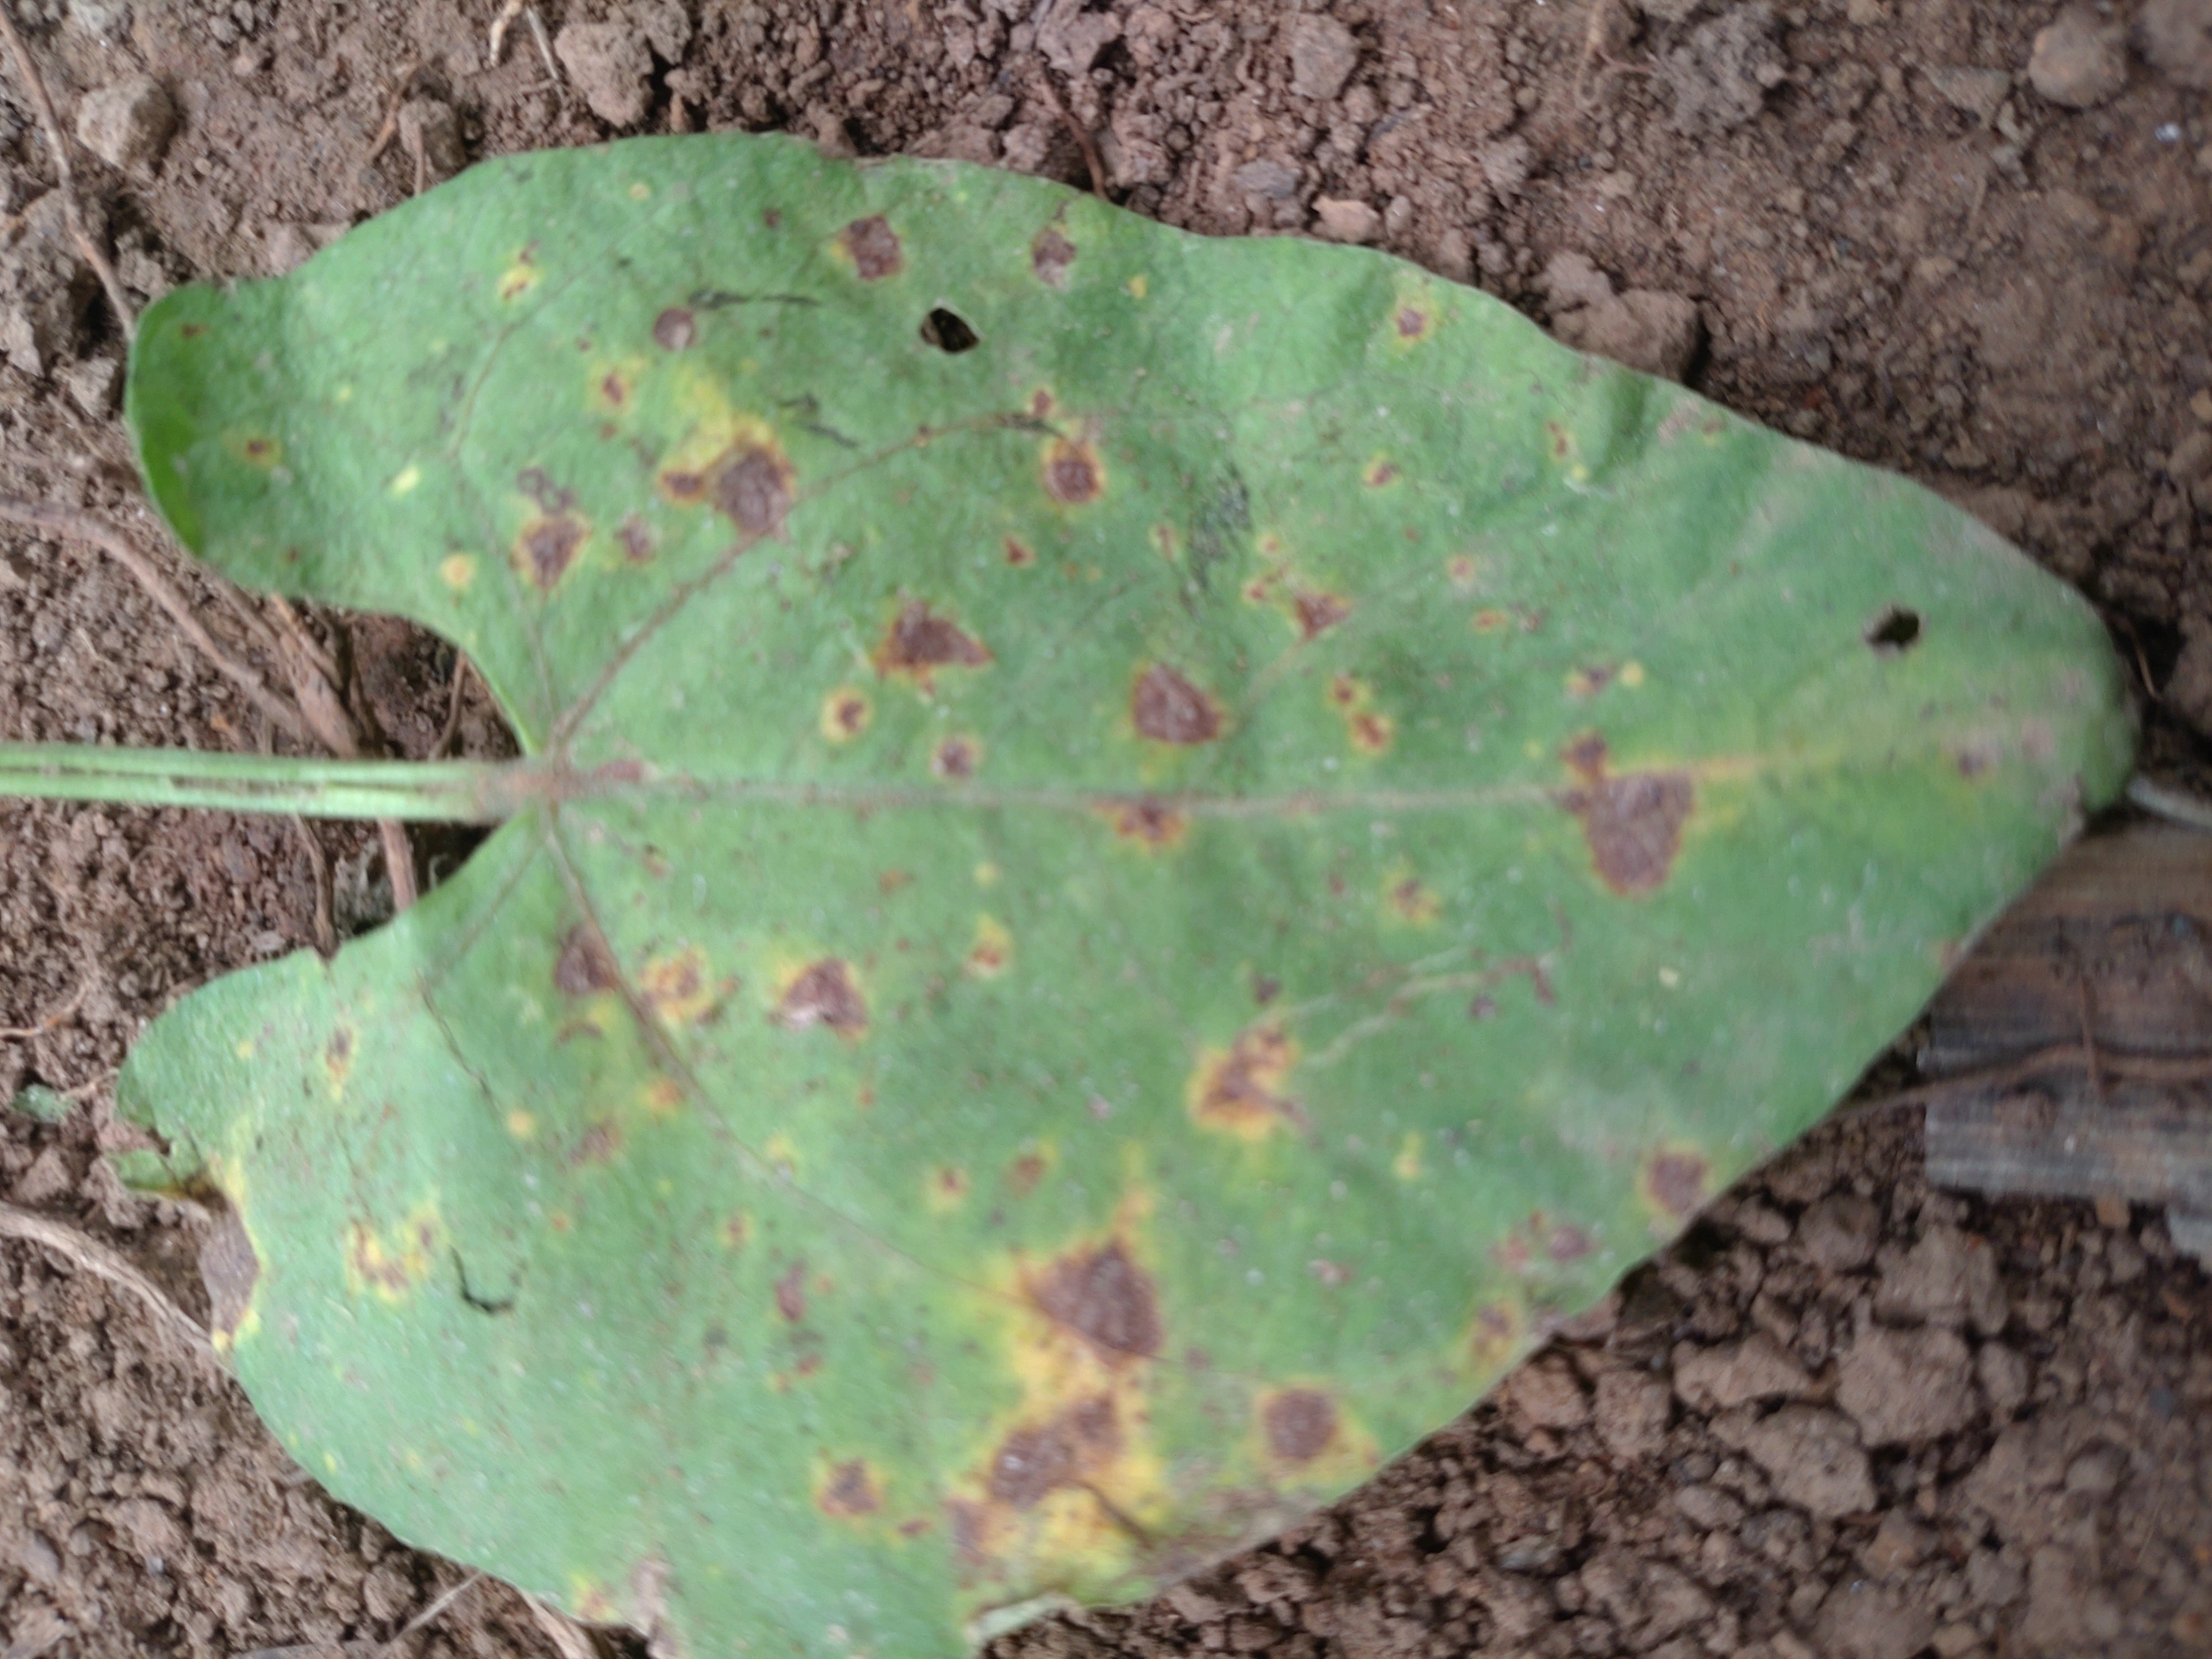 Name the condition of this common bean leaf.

rust
